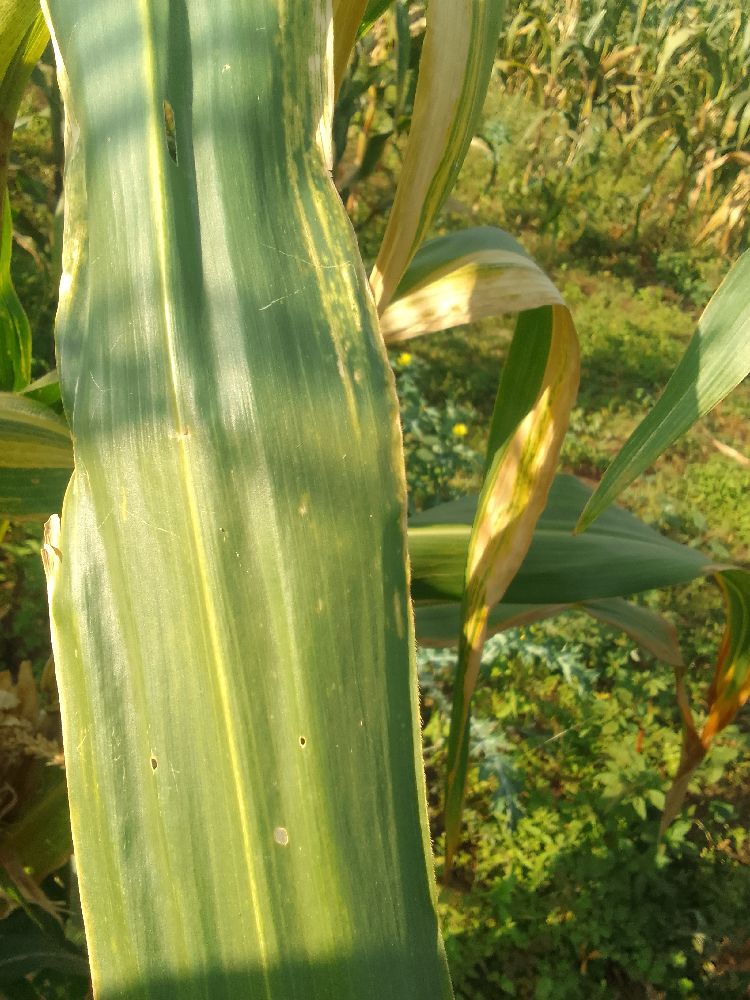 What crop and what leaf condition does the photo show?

maize, maize lethal necrosis
